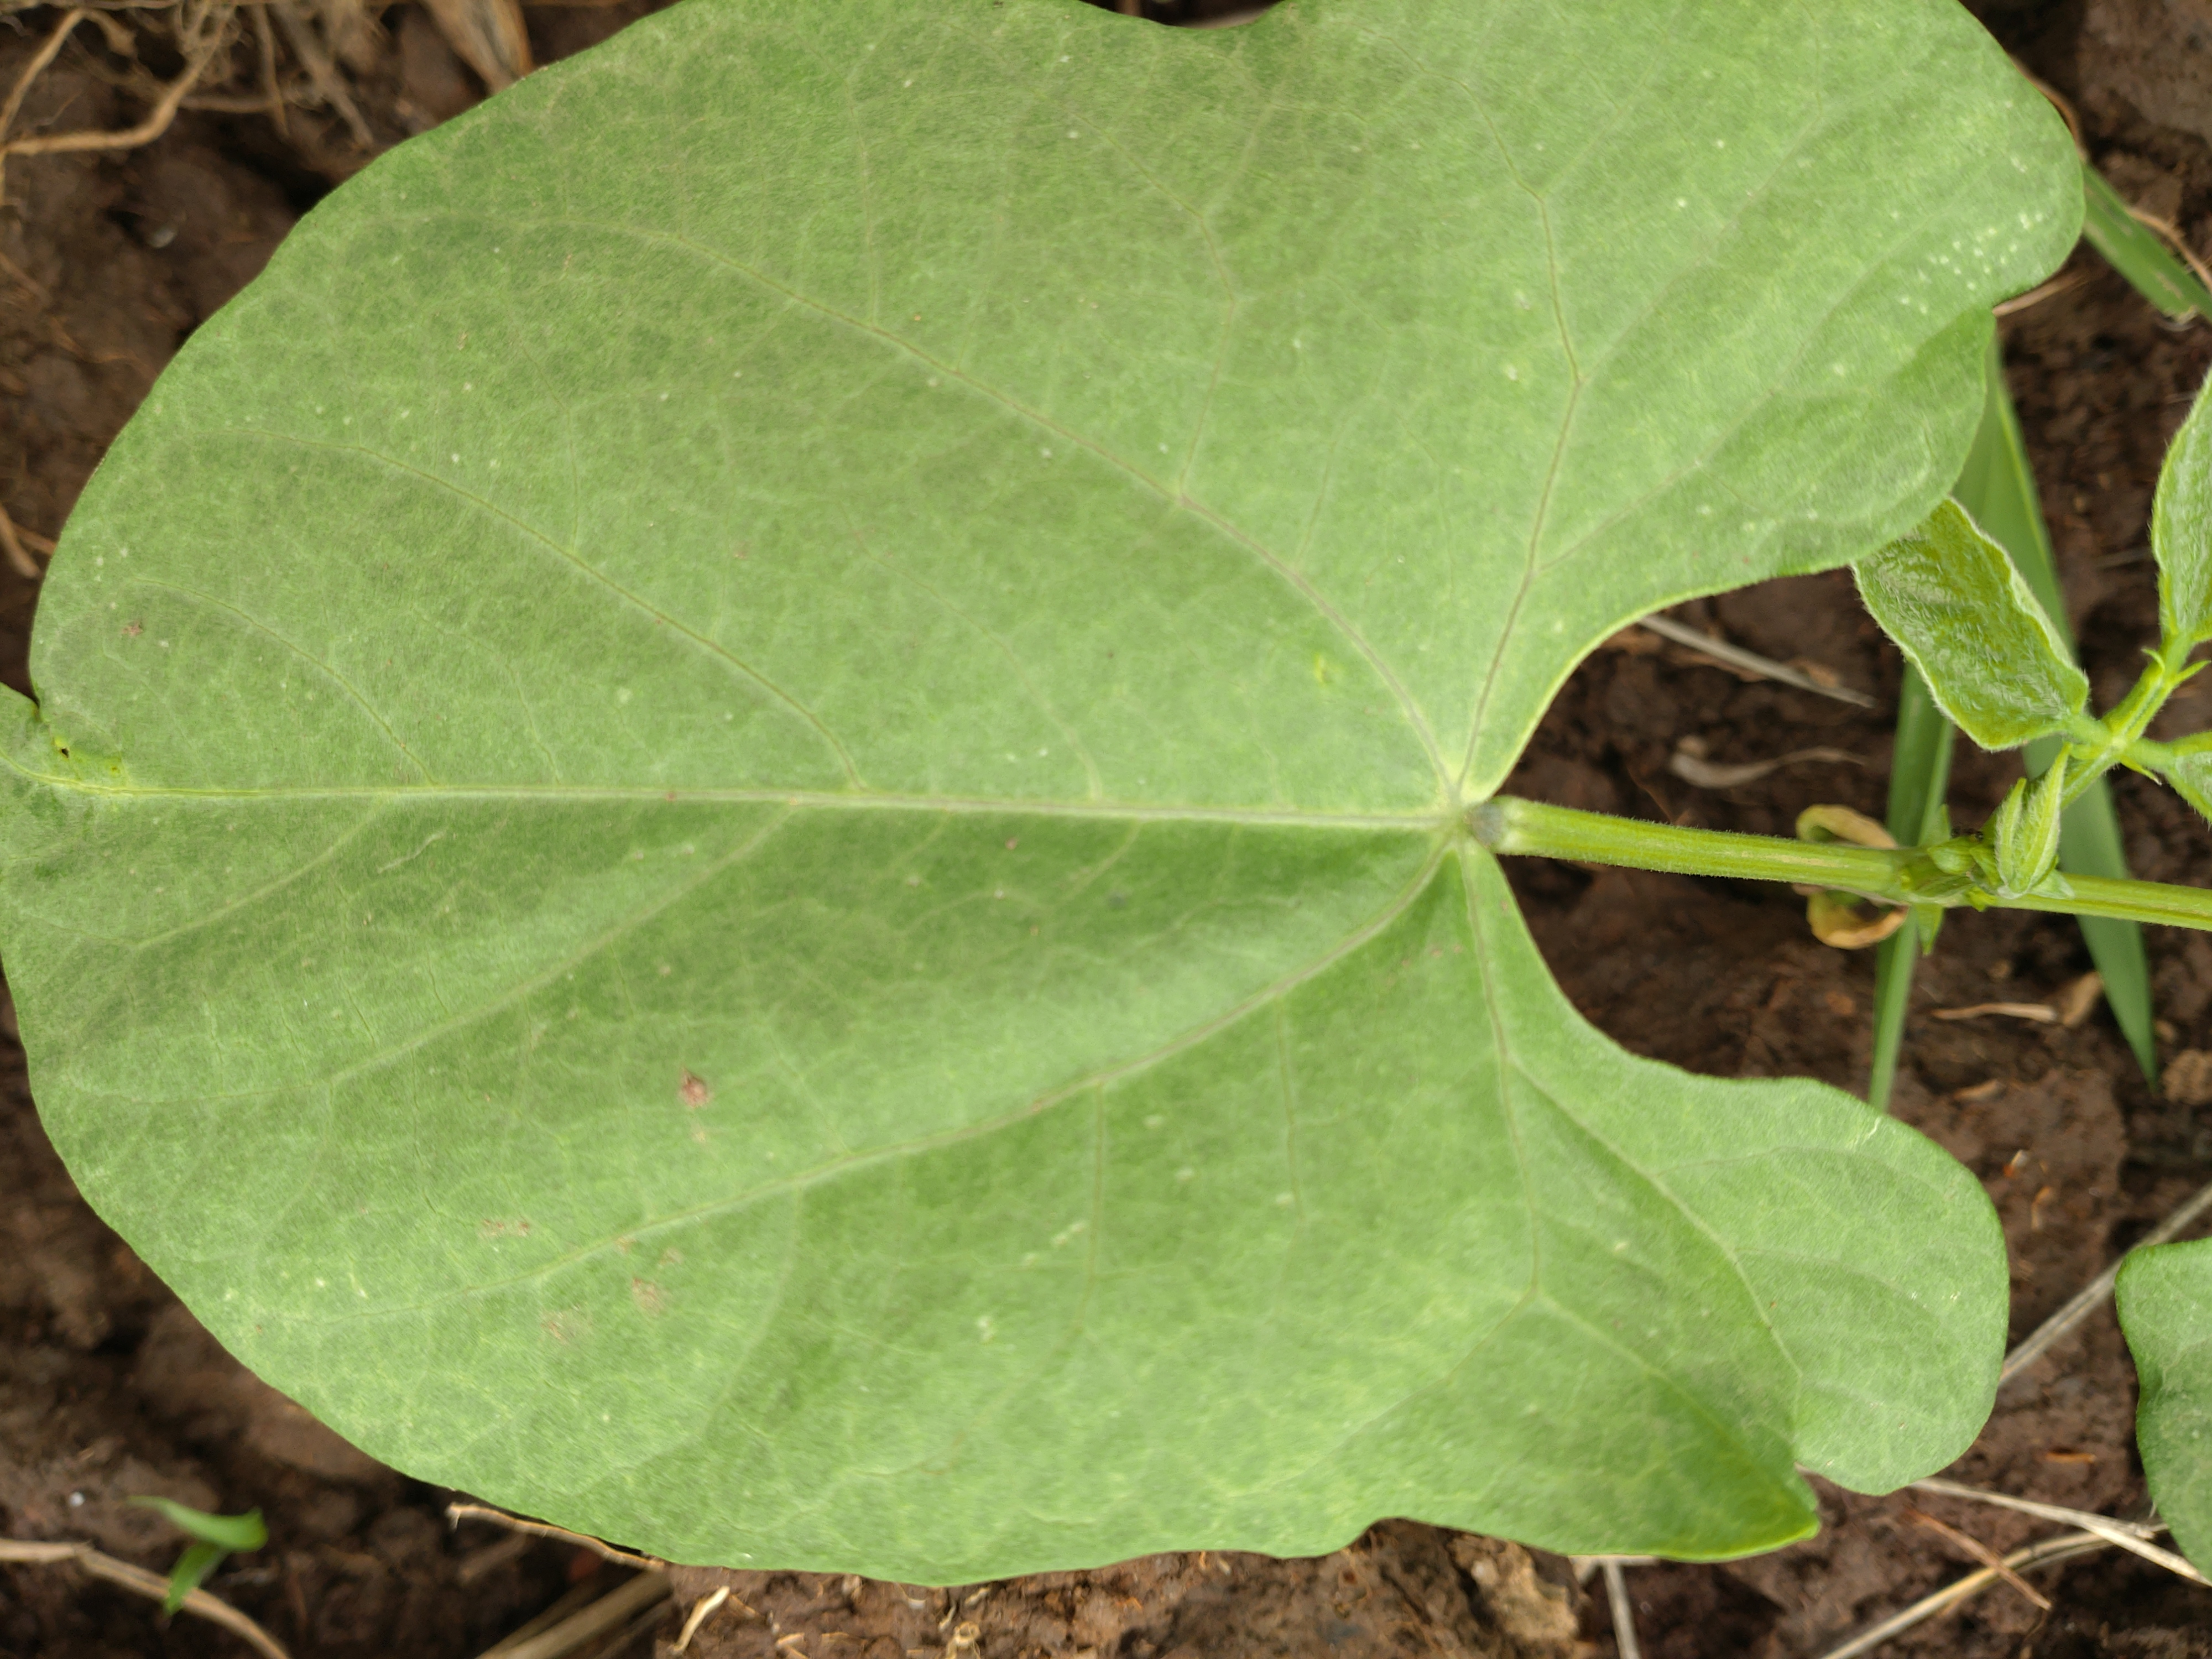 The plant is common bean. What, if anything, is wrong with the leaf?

healthy
